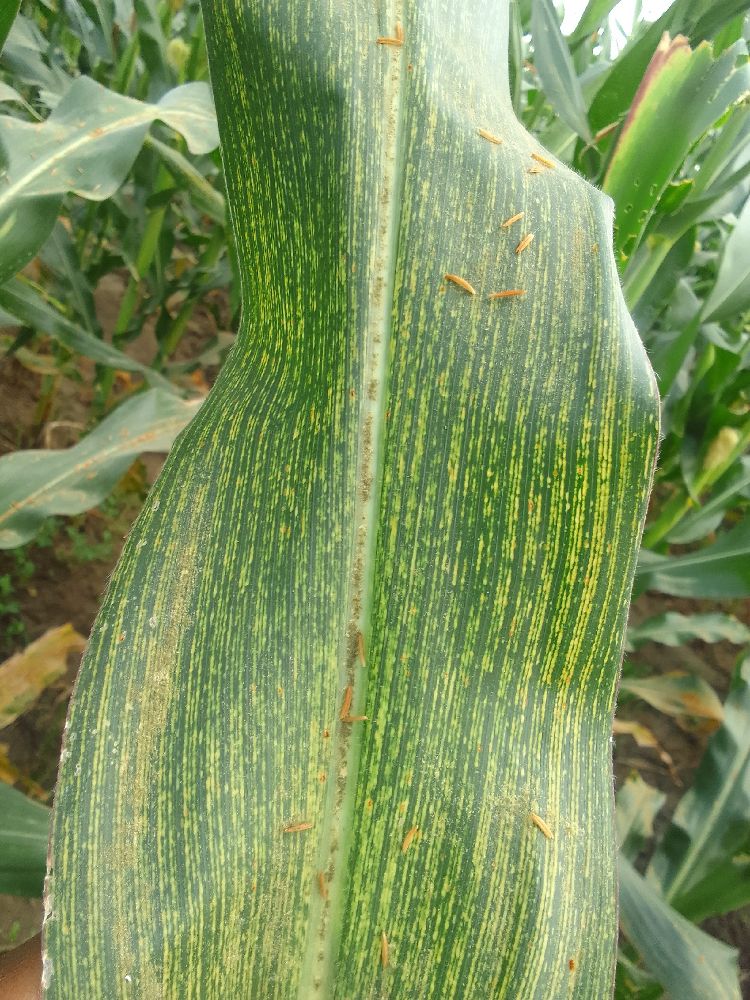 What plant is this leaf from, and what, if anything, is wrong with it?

maize, maize streak virus
